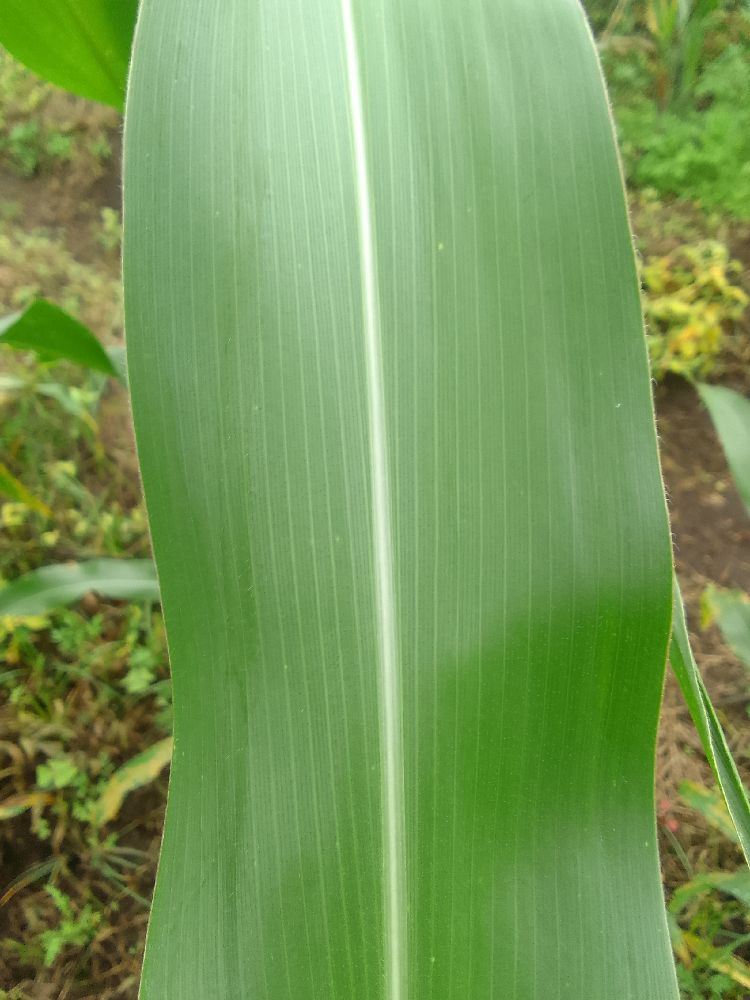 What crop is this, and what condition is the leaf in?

maize, healthy
